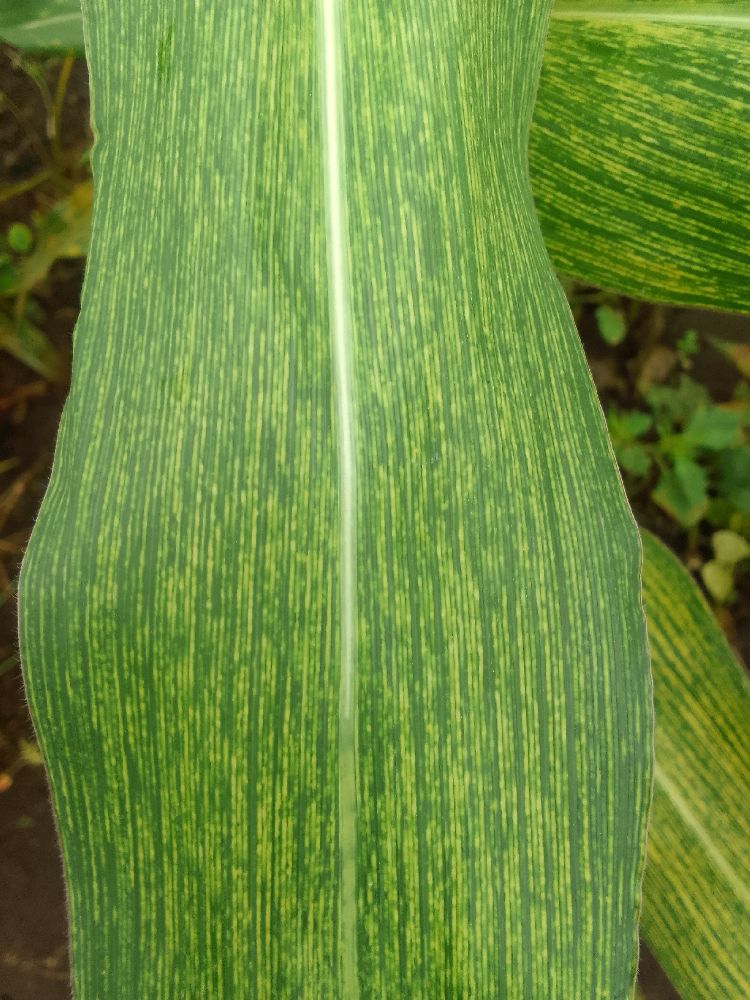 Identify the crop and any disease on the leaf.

maize, maize streak virus
